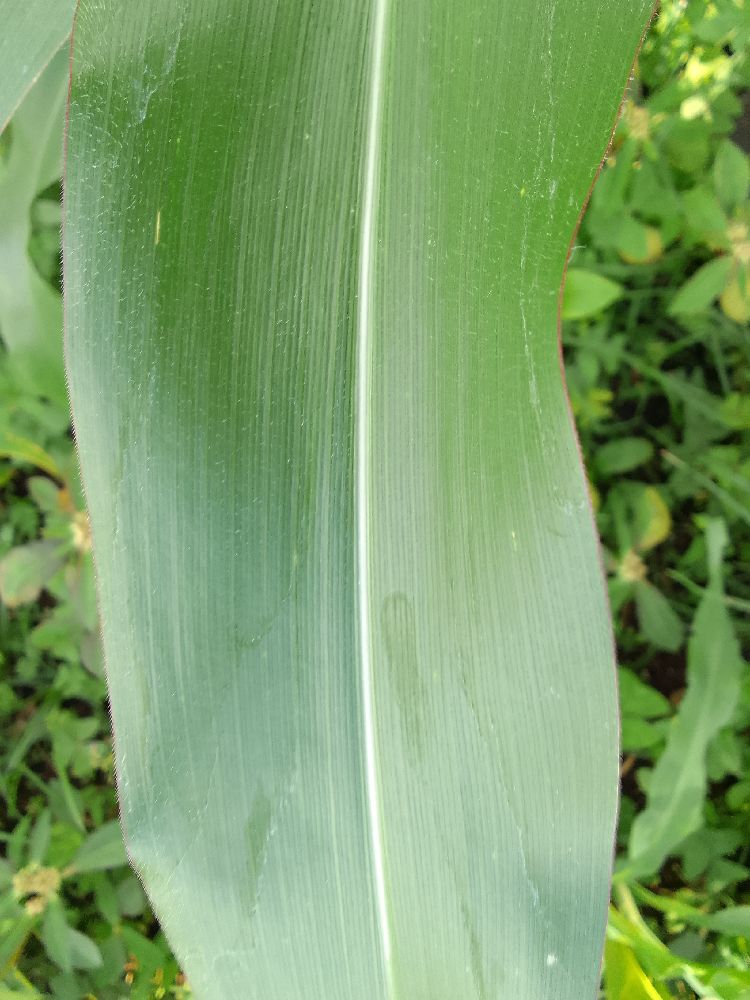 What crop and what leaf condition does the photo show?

maize, healthy
